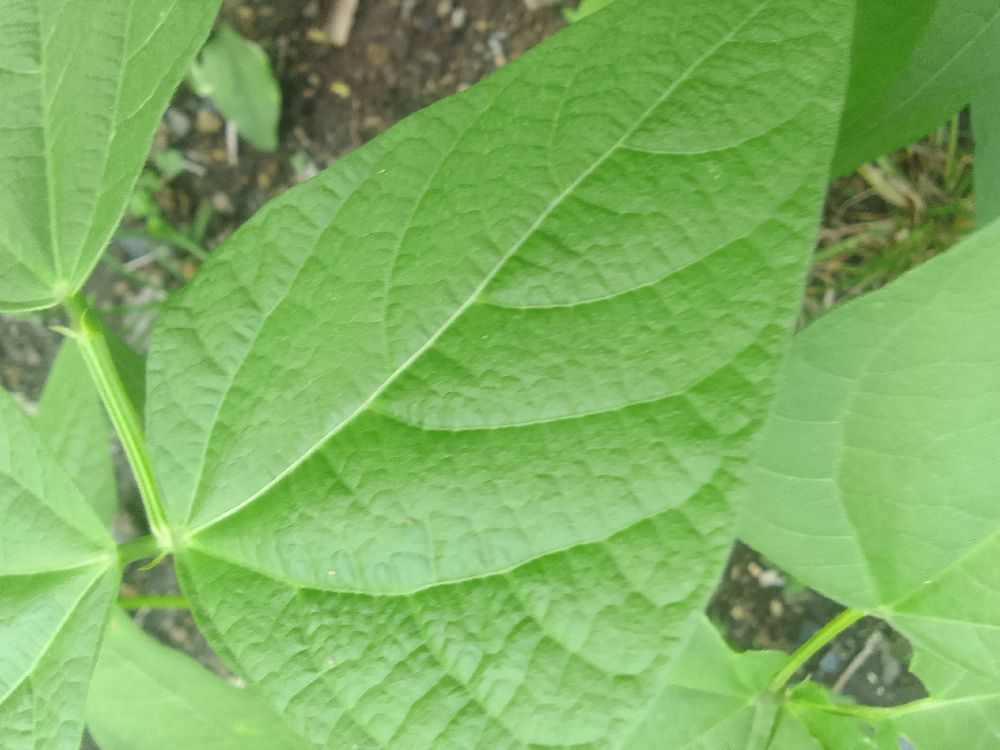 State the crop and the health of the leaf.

common bean, healthy
